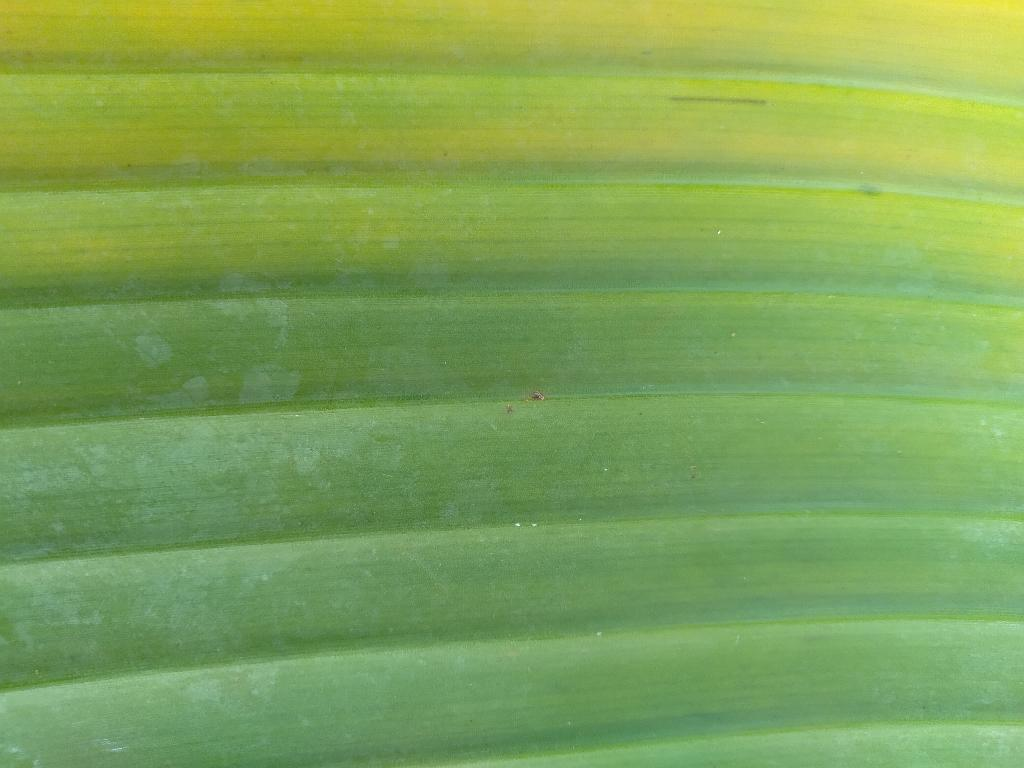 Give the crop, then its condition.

banana, fusarium wilt race 1
